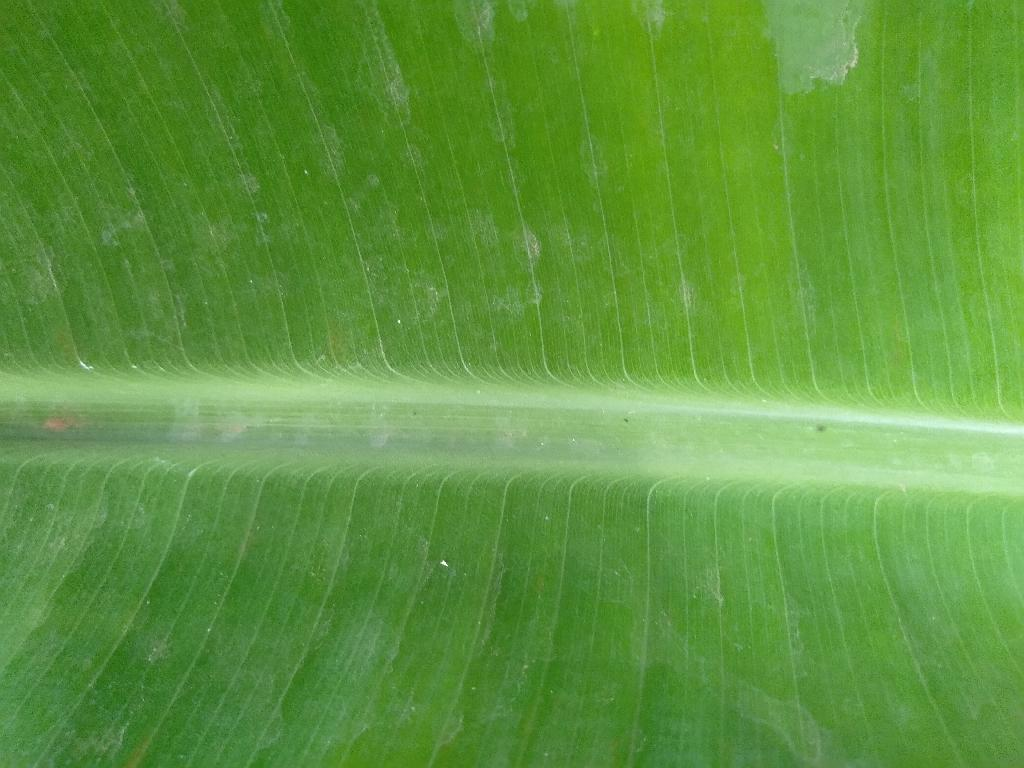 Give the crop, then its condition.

banana, healthy
